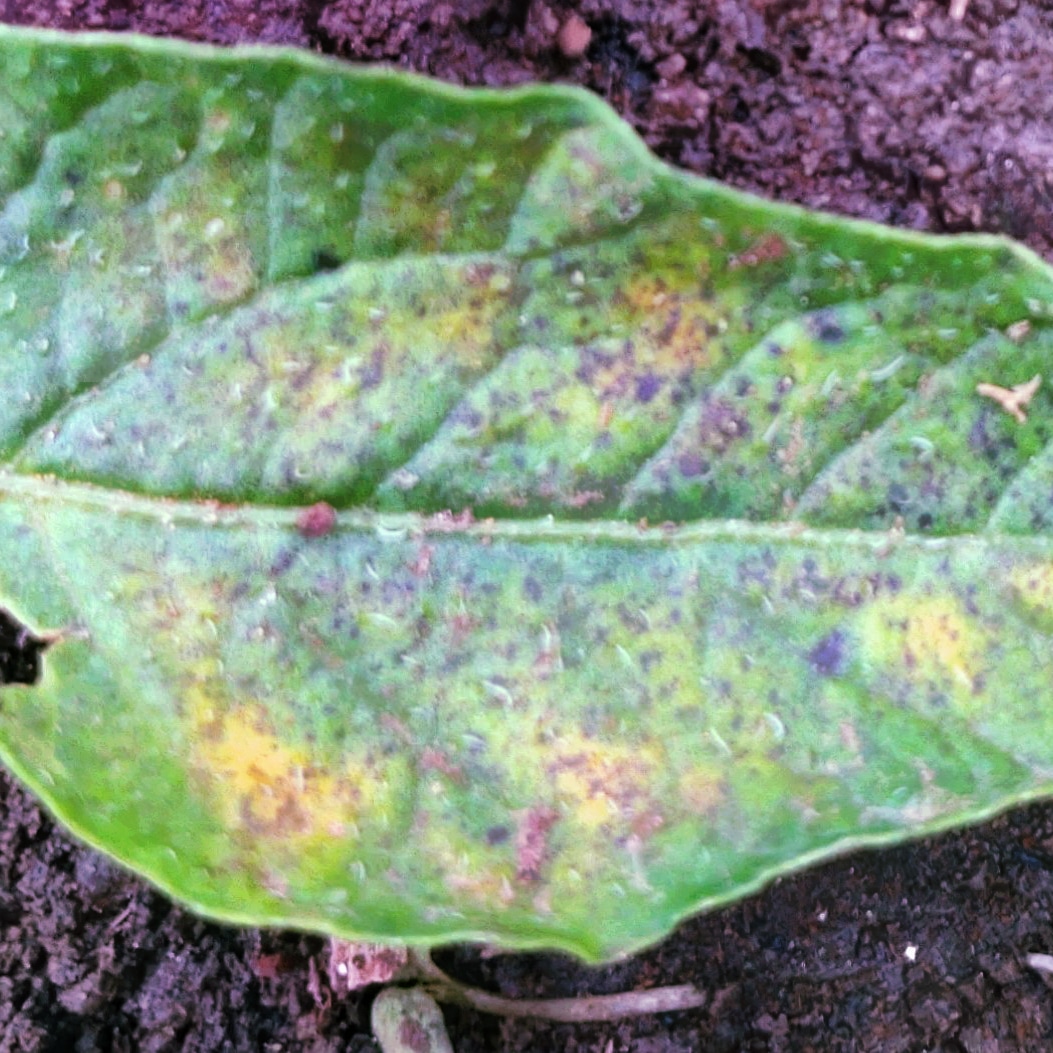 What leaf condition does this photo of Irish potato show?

late blight
